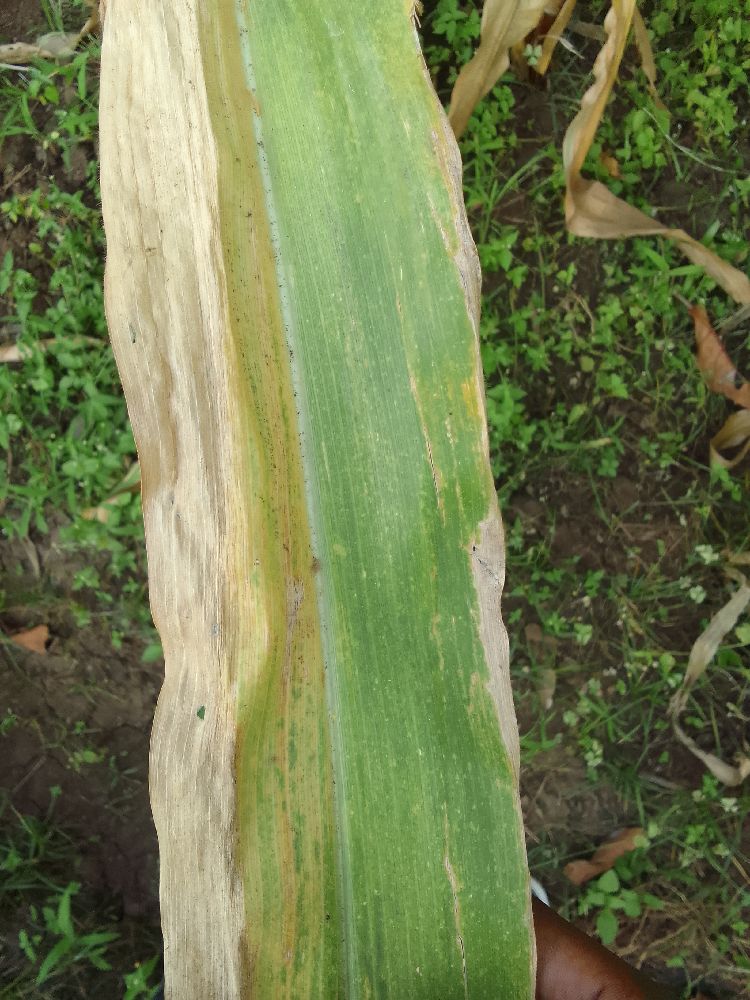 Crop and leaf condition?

maize, maize lethal necrosis
